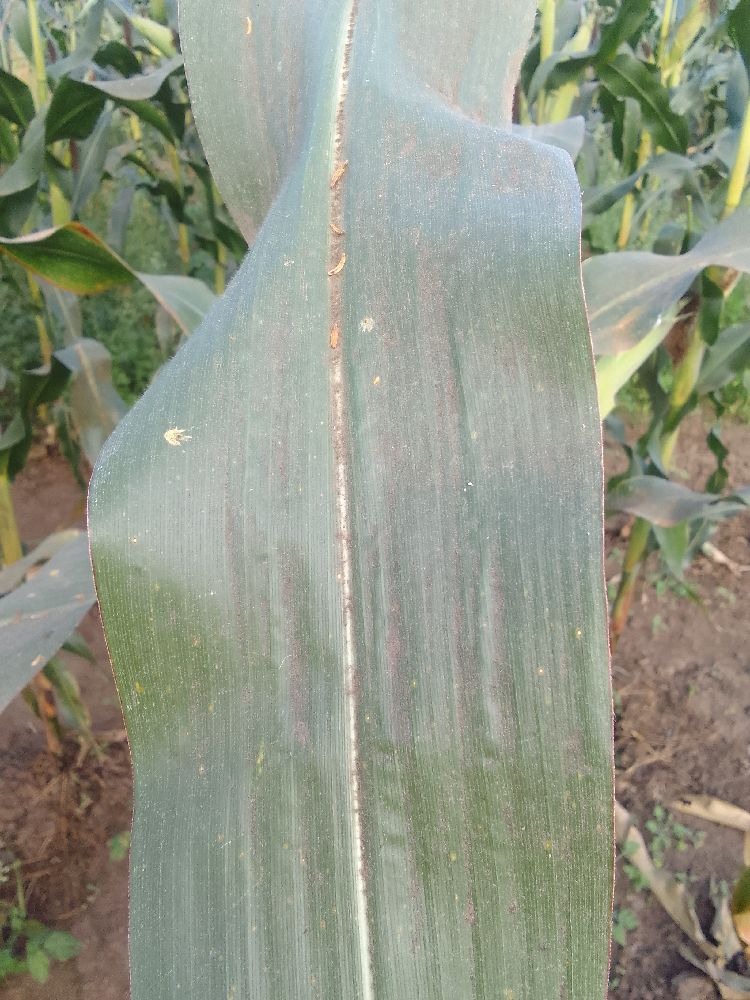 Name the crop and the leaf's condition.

maize, healthy
